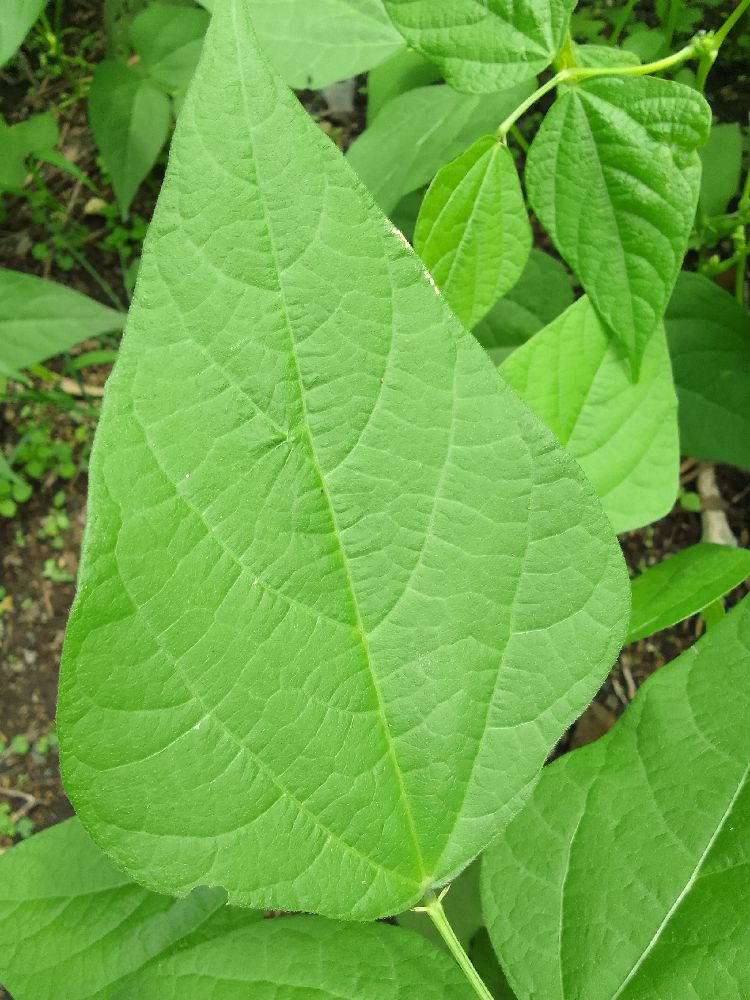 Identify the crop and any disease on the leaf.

common bean, healthy
